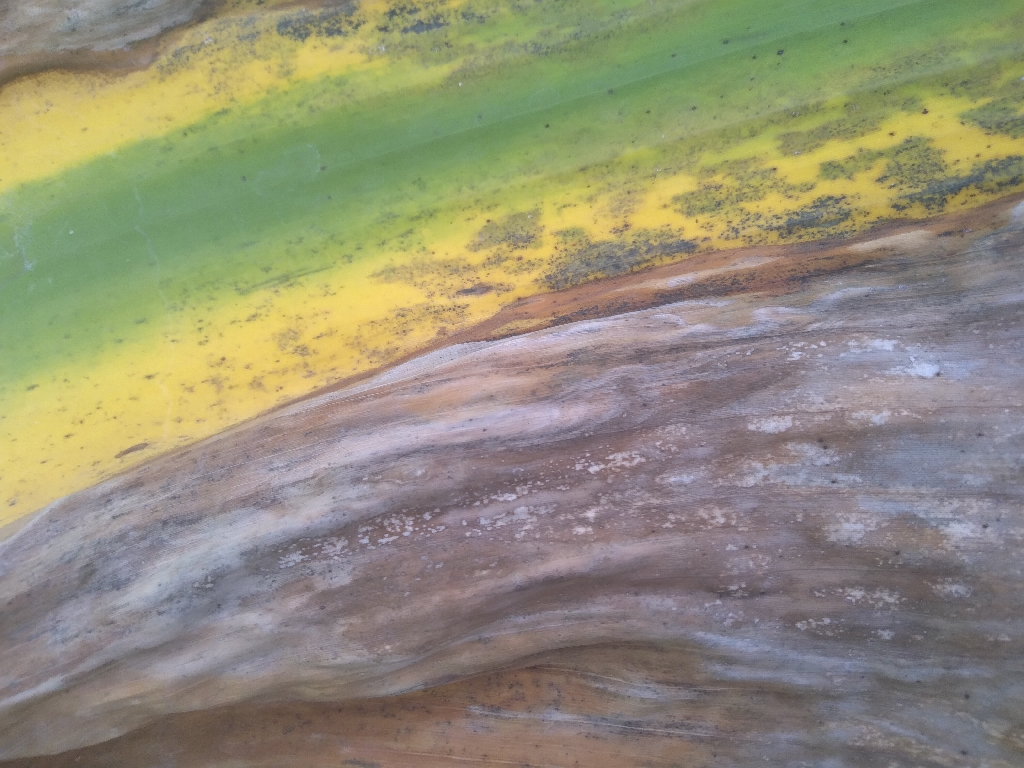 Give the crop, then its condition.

banana, black sigatoka
